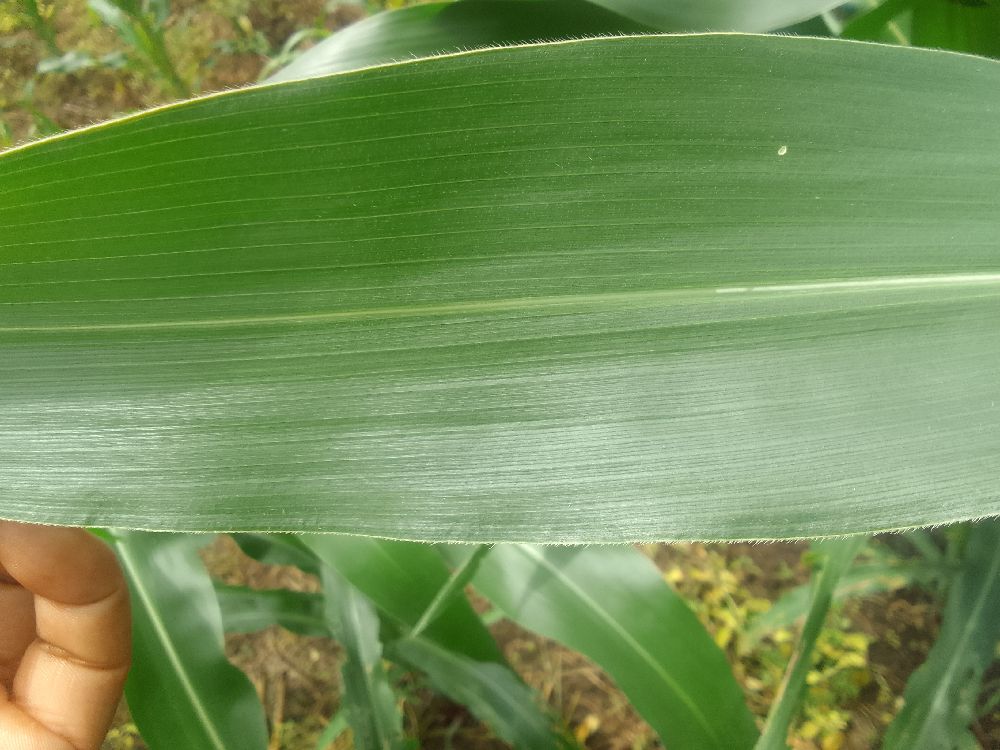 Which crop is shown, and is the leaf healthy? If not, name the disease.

maize, healthy
